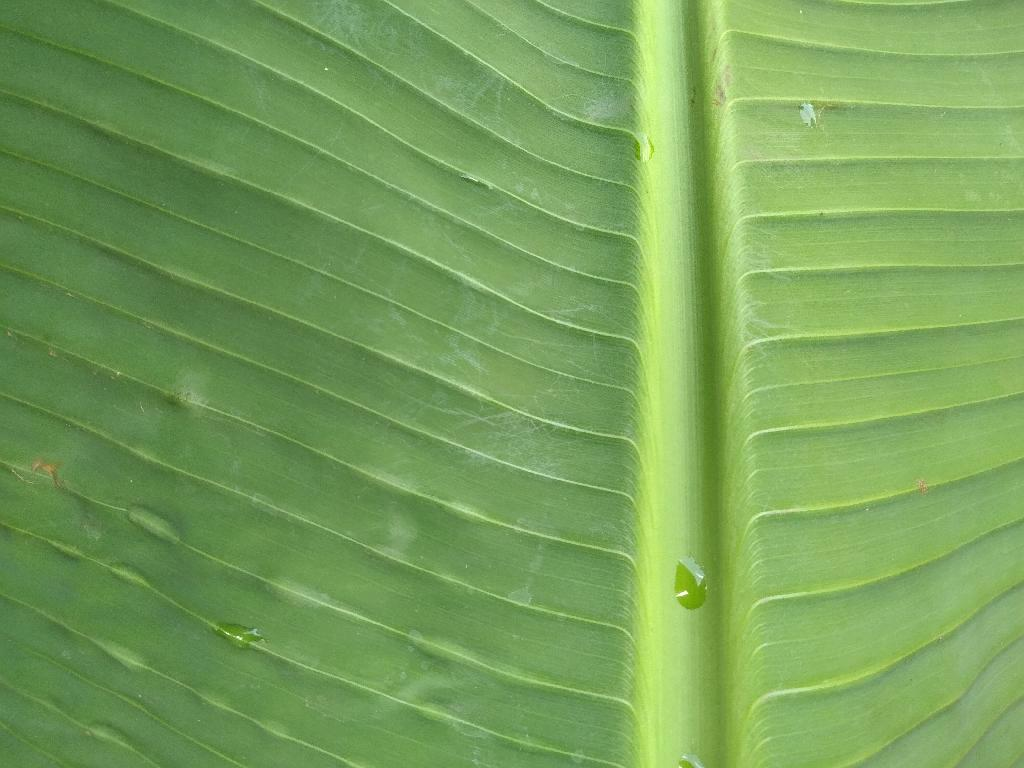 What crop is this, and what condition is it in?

banana, healthy
